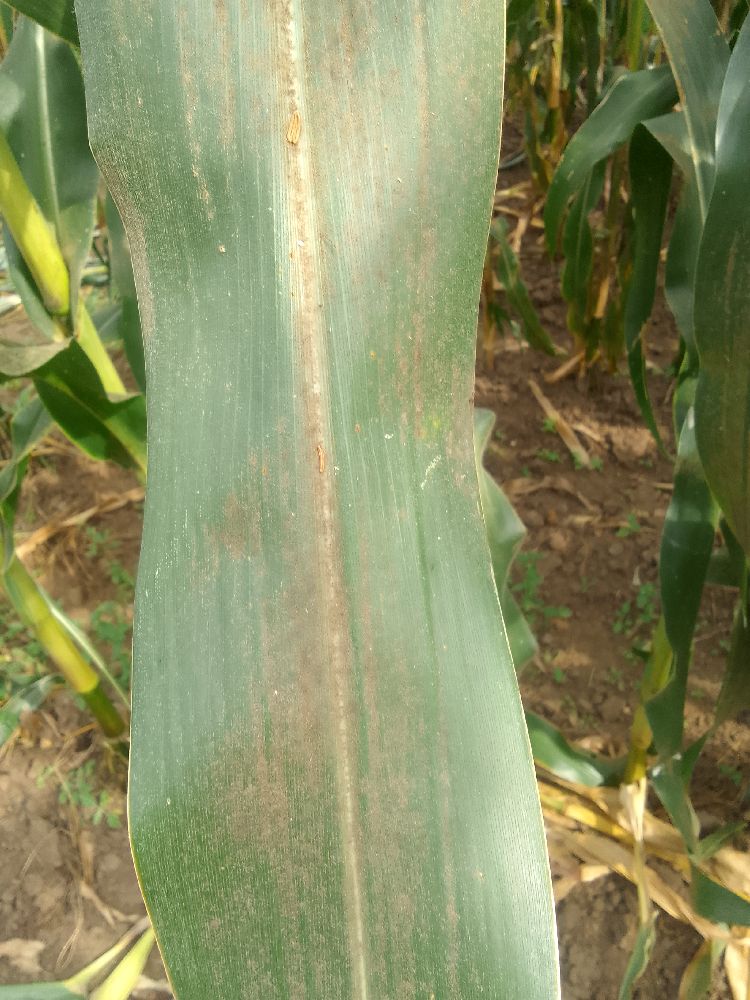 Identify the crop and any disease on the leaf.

maize, healthy
